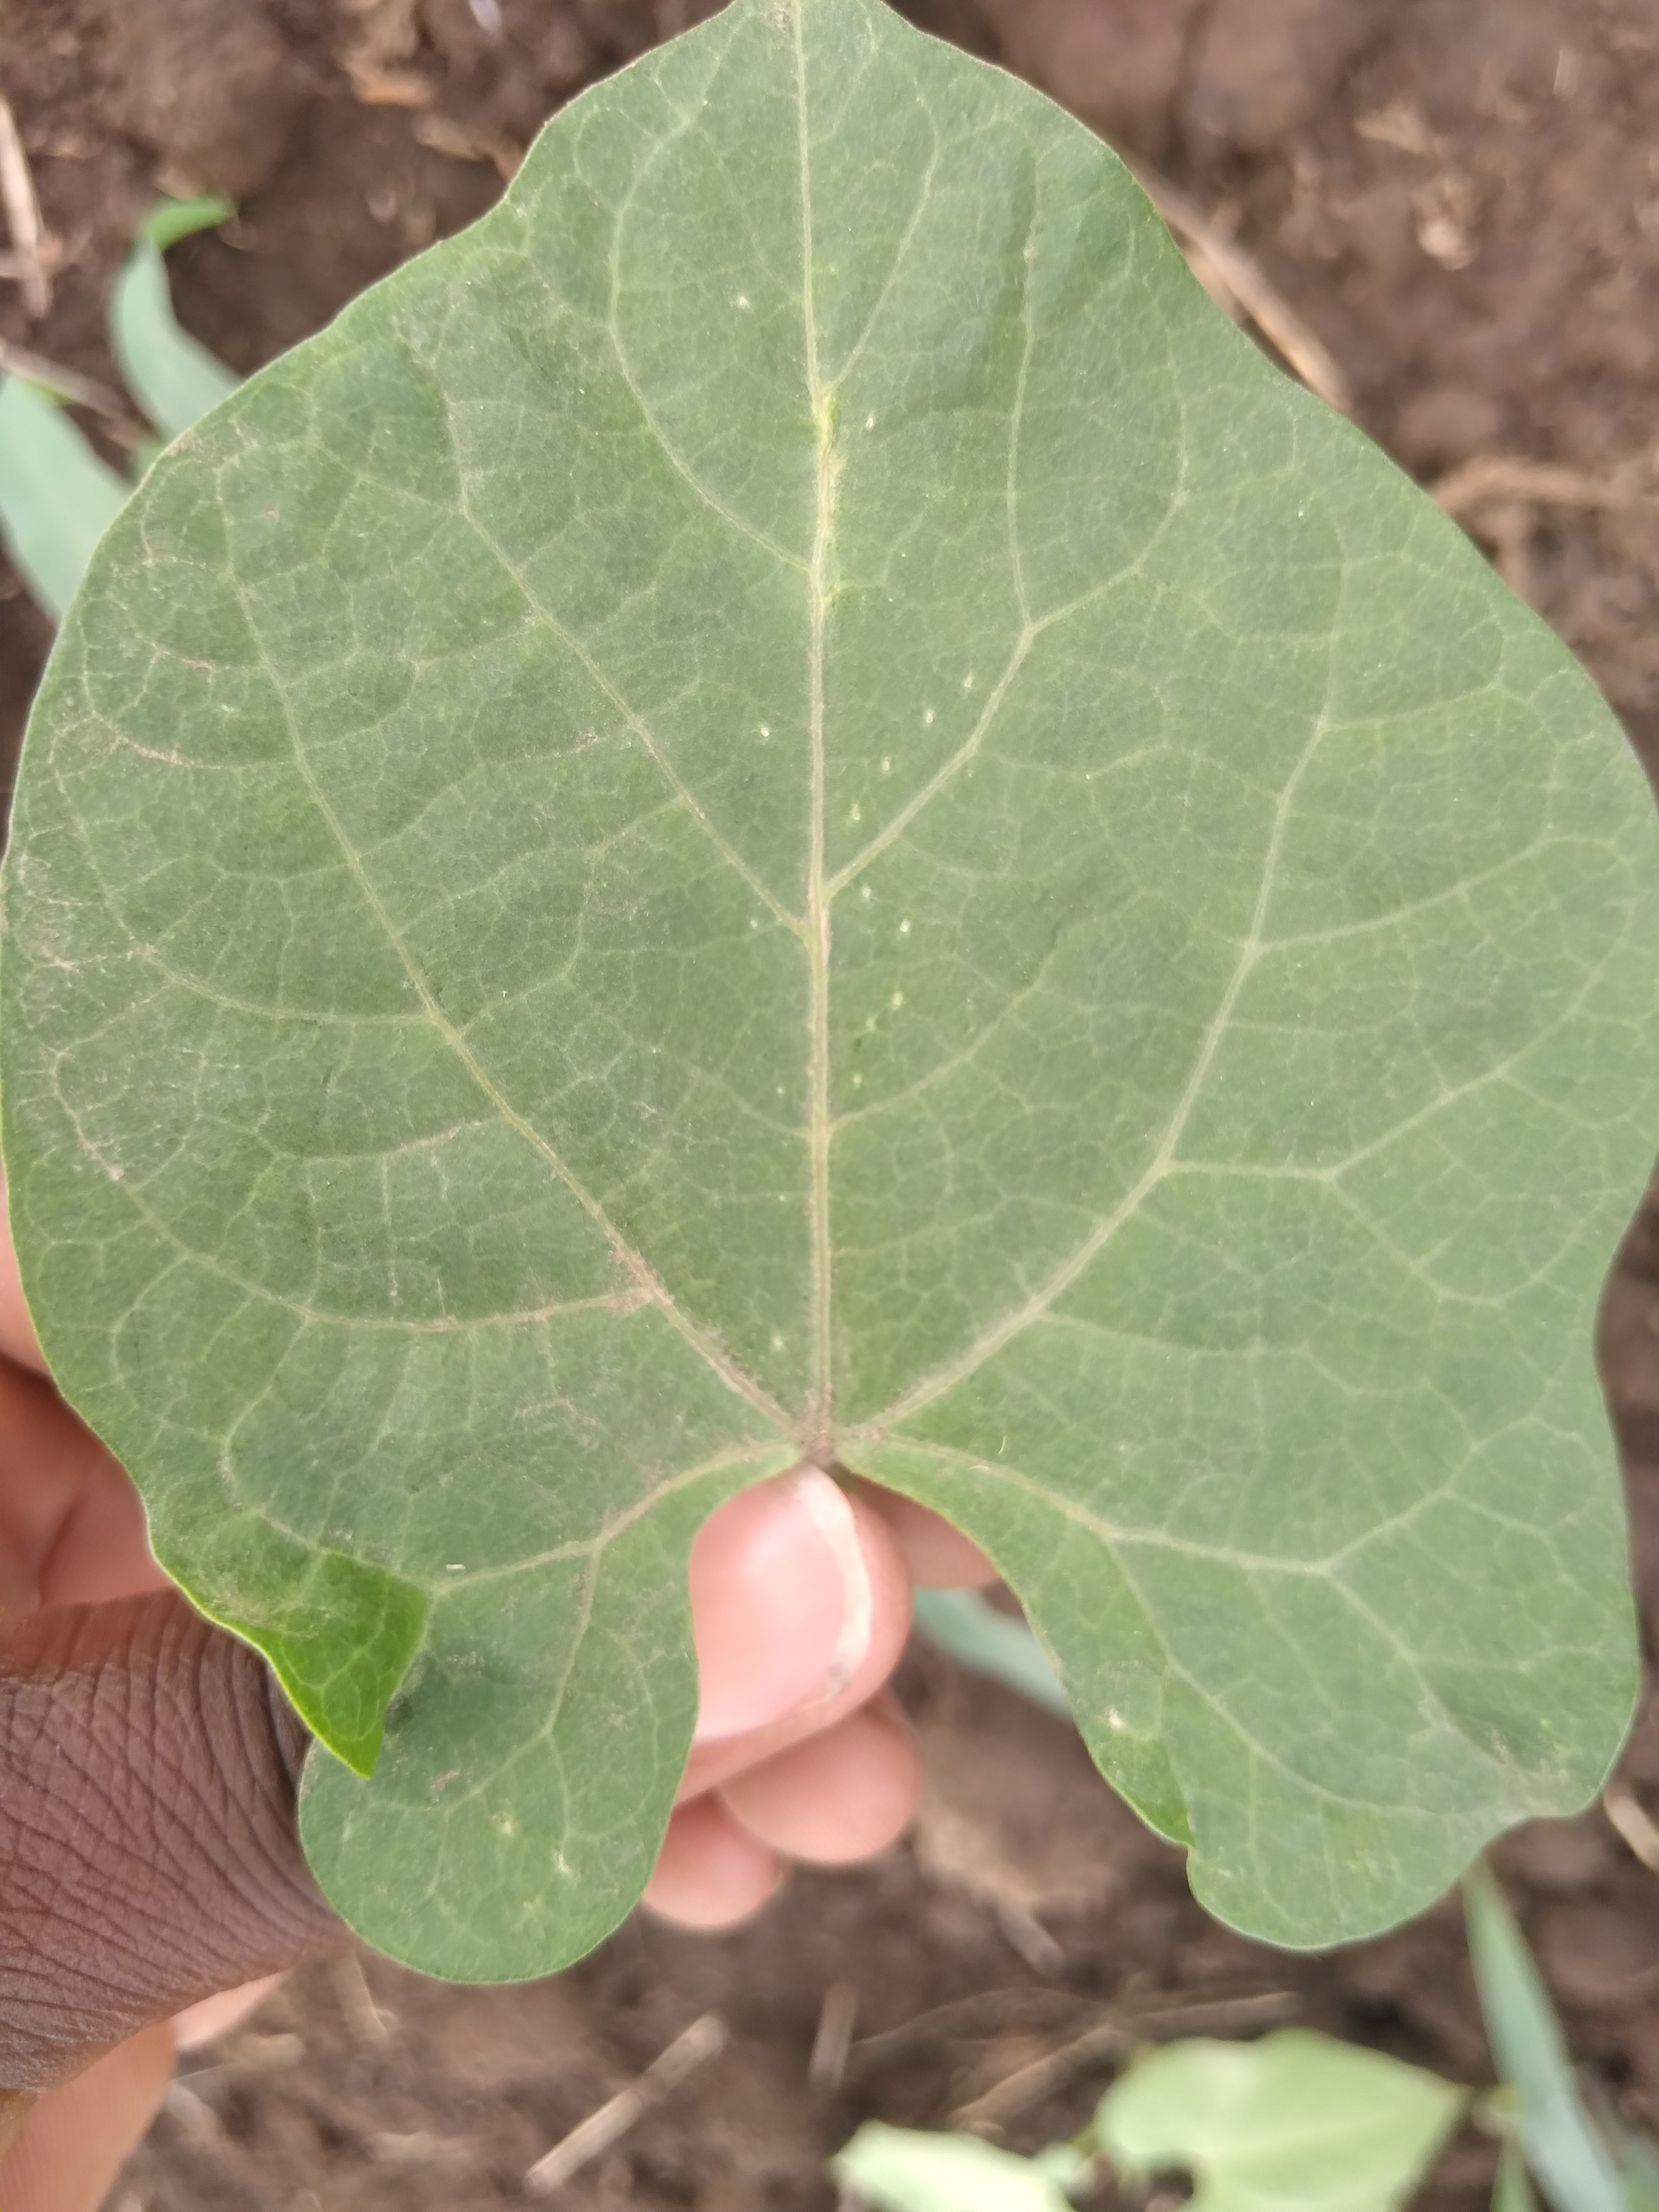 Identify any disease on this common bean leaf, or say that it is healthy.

healthy
